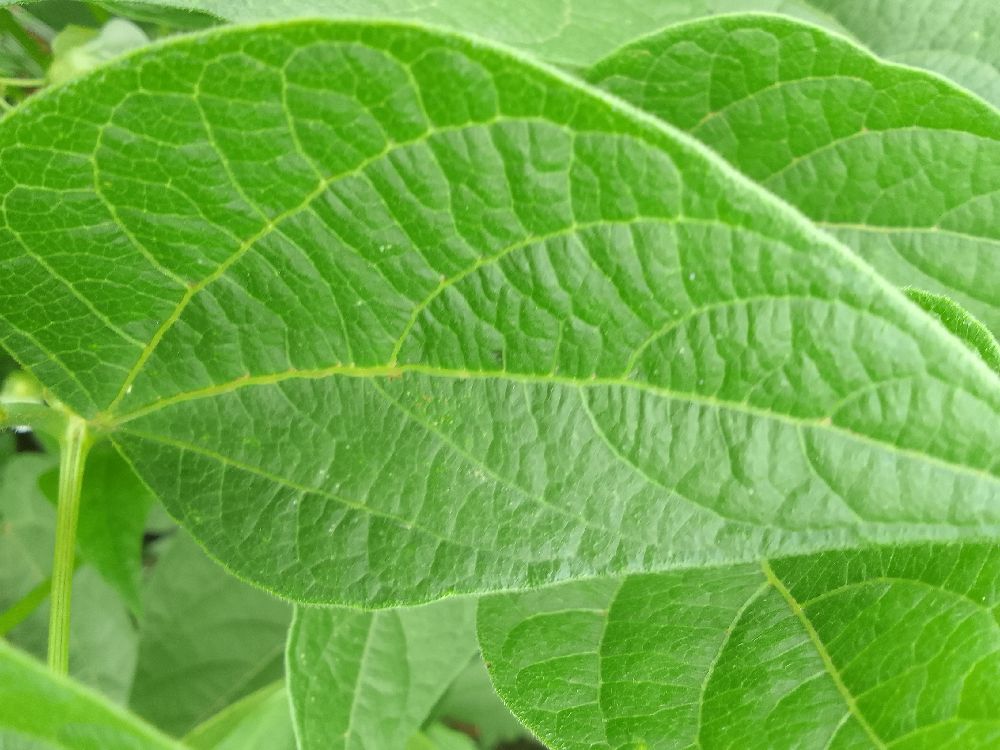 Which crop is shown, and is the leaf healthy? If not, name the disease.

common bean, healthy
